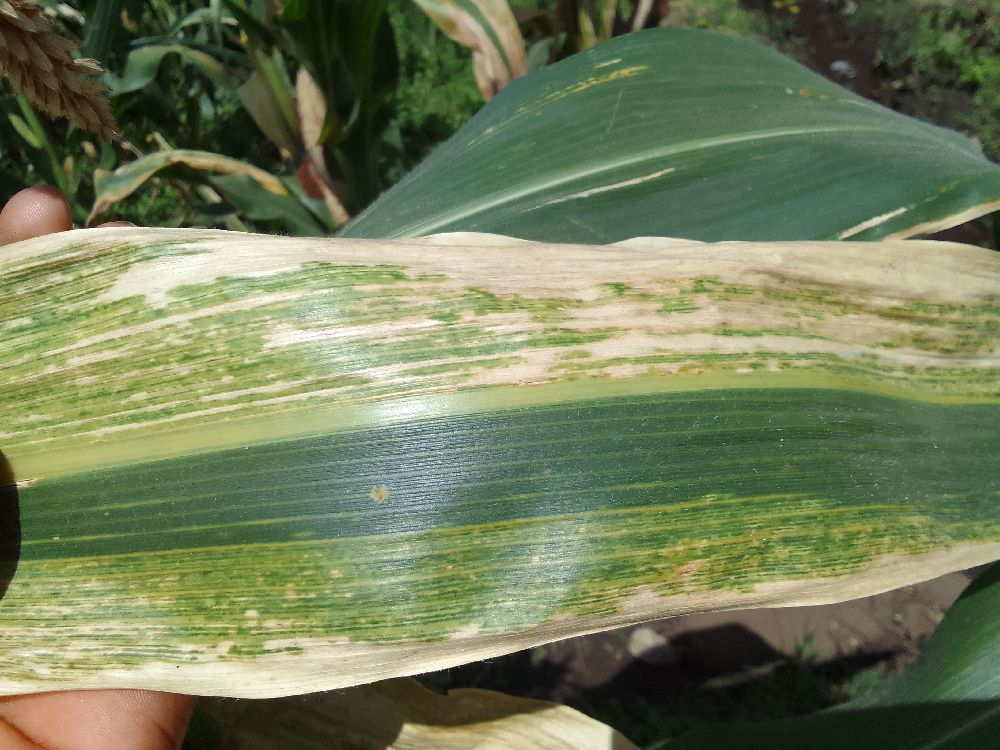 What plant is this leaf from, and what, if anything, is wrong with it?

maize, maize lethal necrosis
